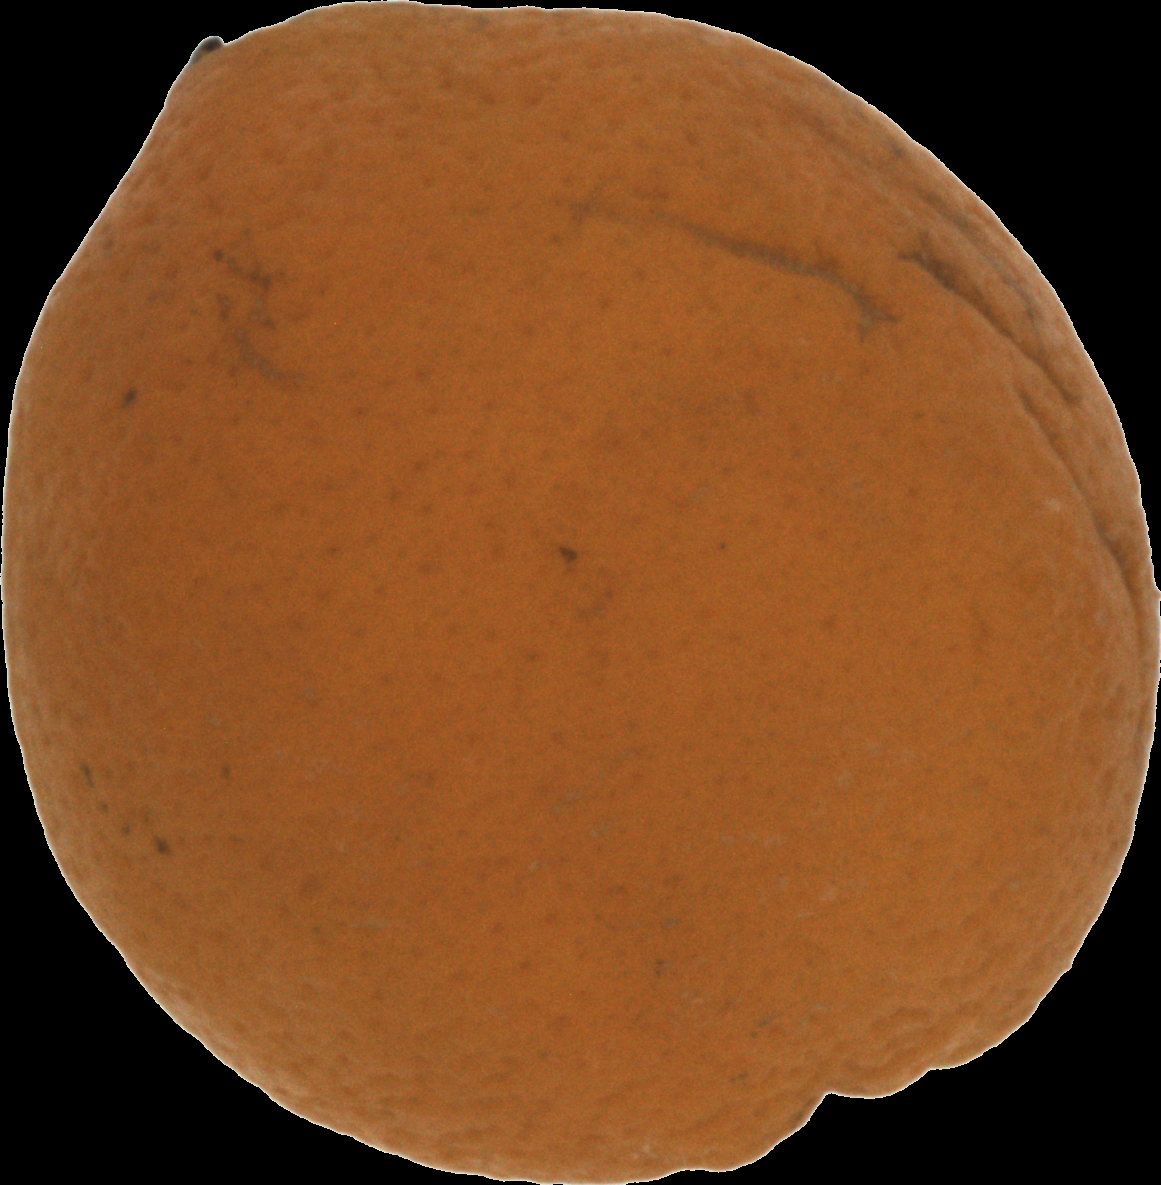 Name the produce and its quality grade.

orange, bad
